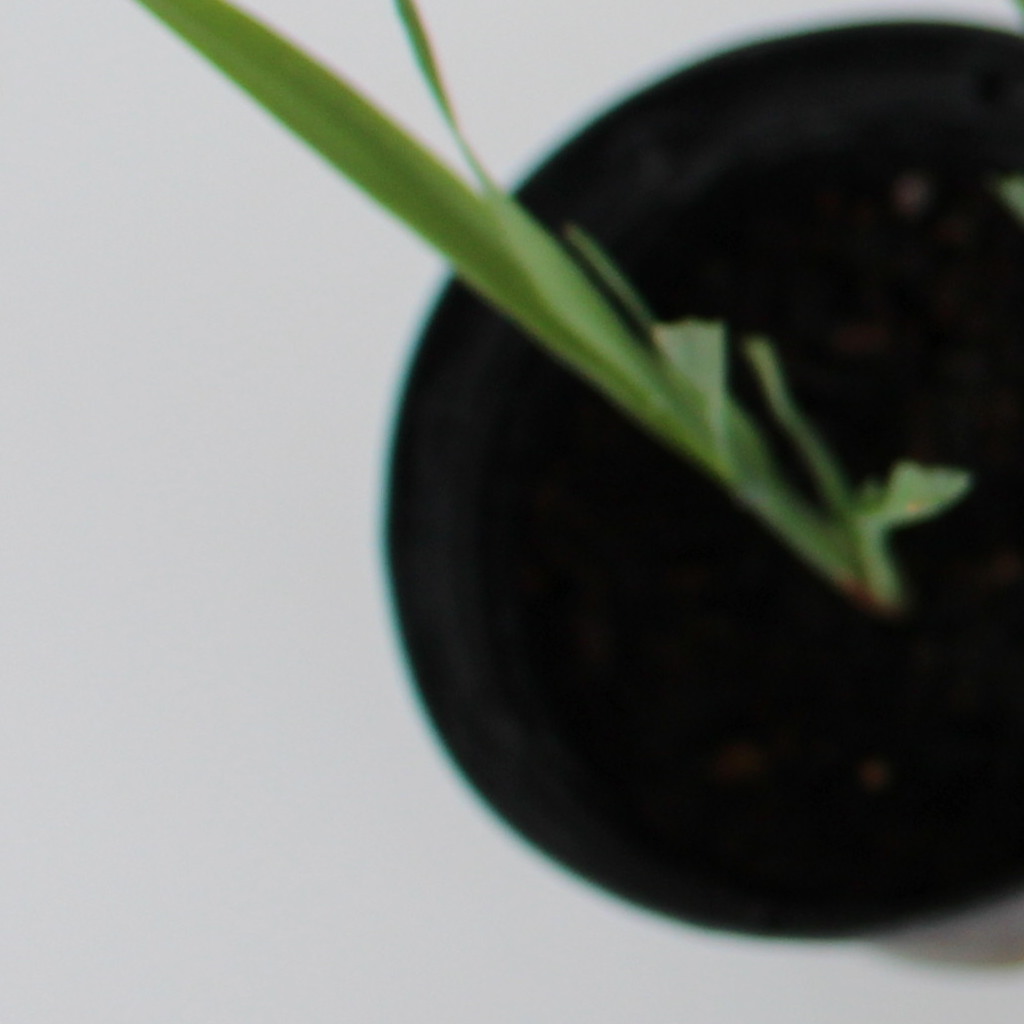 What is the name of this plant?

Avena sterilis
